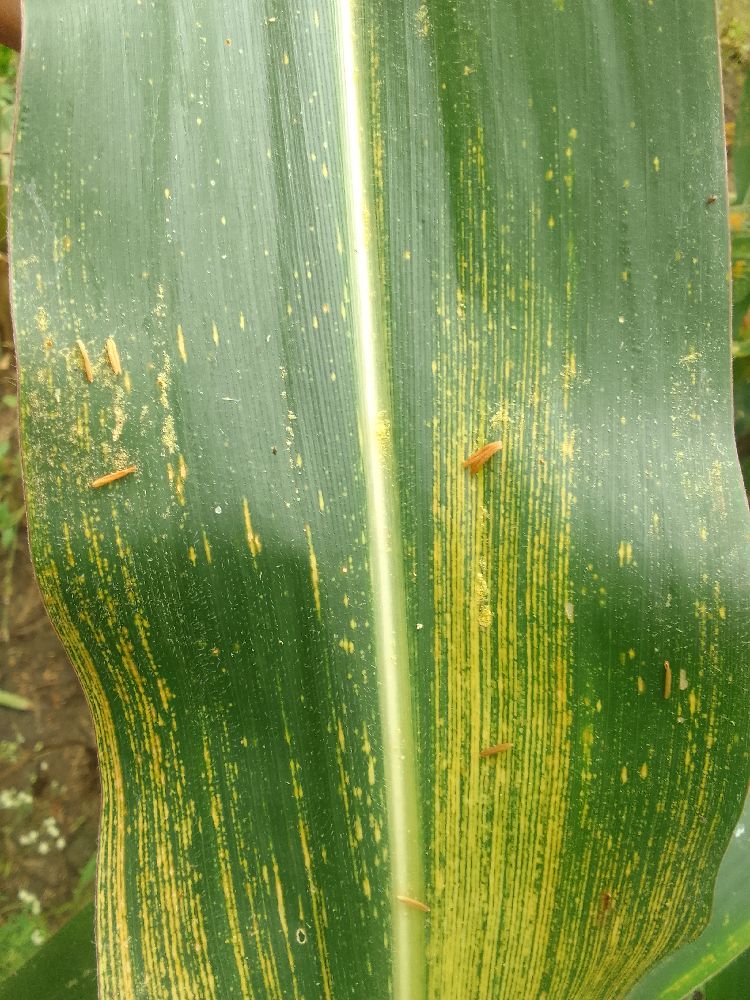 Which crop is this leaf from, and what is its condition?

maize, maize streak virus
